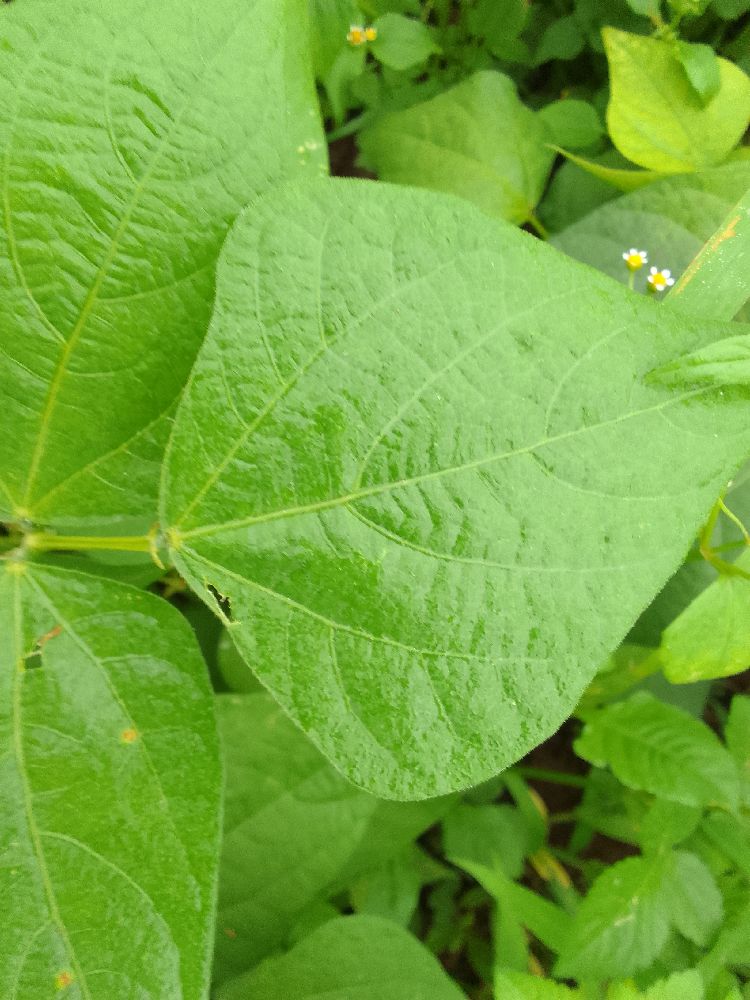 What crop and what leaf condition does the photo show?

common bean, healthy
